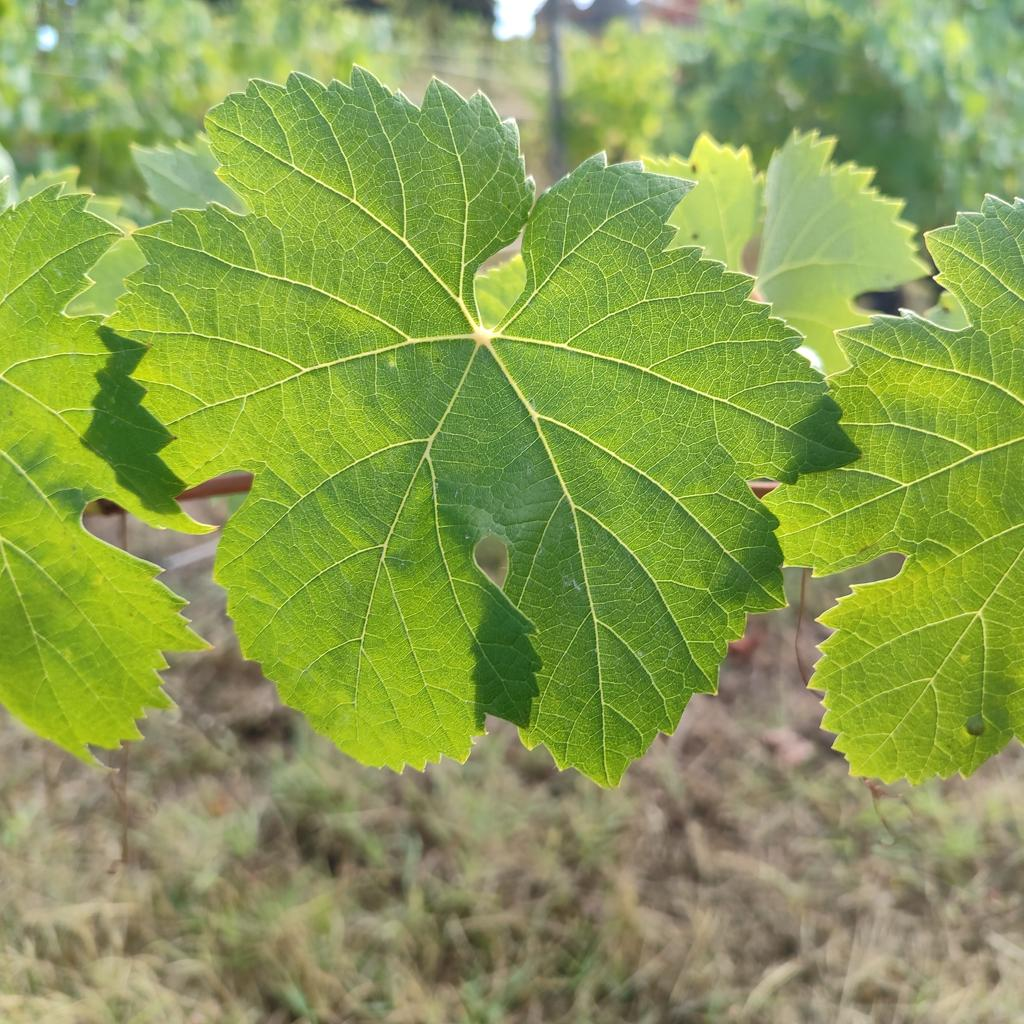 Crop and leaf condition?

grapevine, healthy
